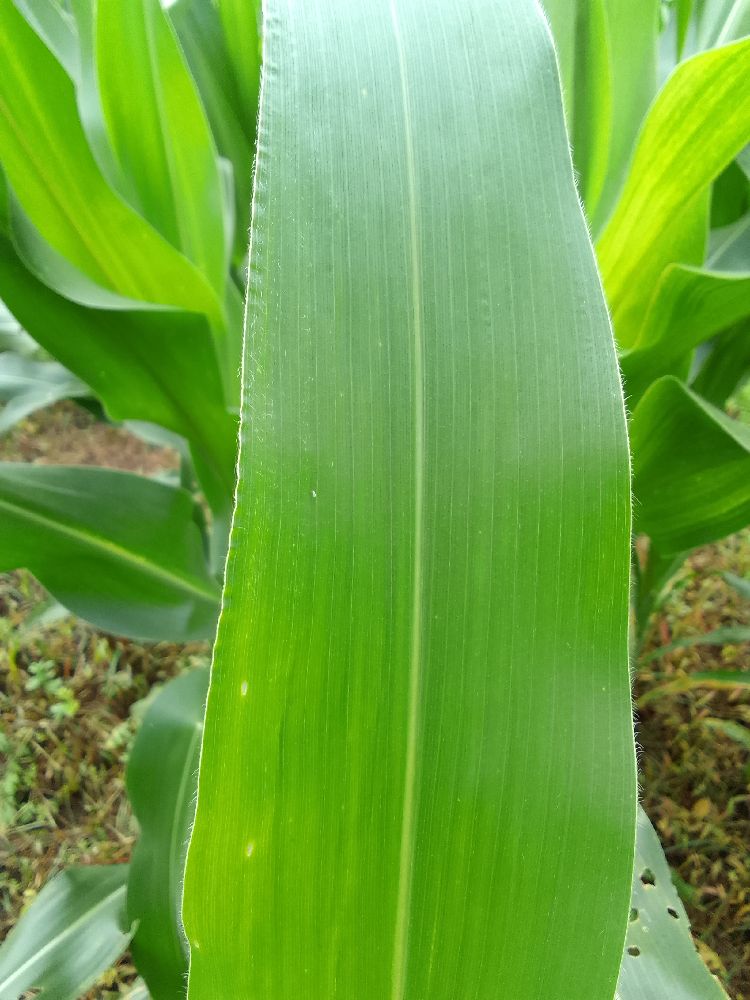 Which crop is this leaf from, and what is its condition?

maize, healthy
